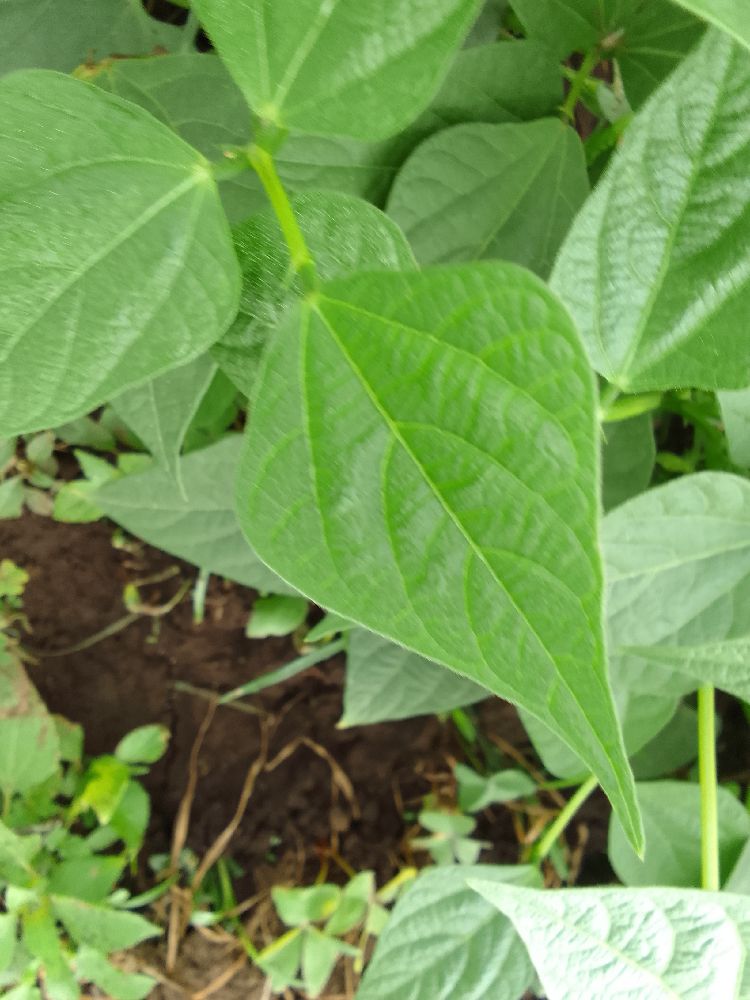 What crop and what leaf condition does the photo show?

common bean, healthy
